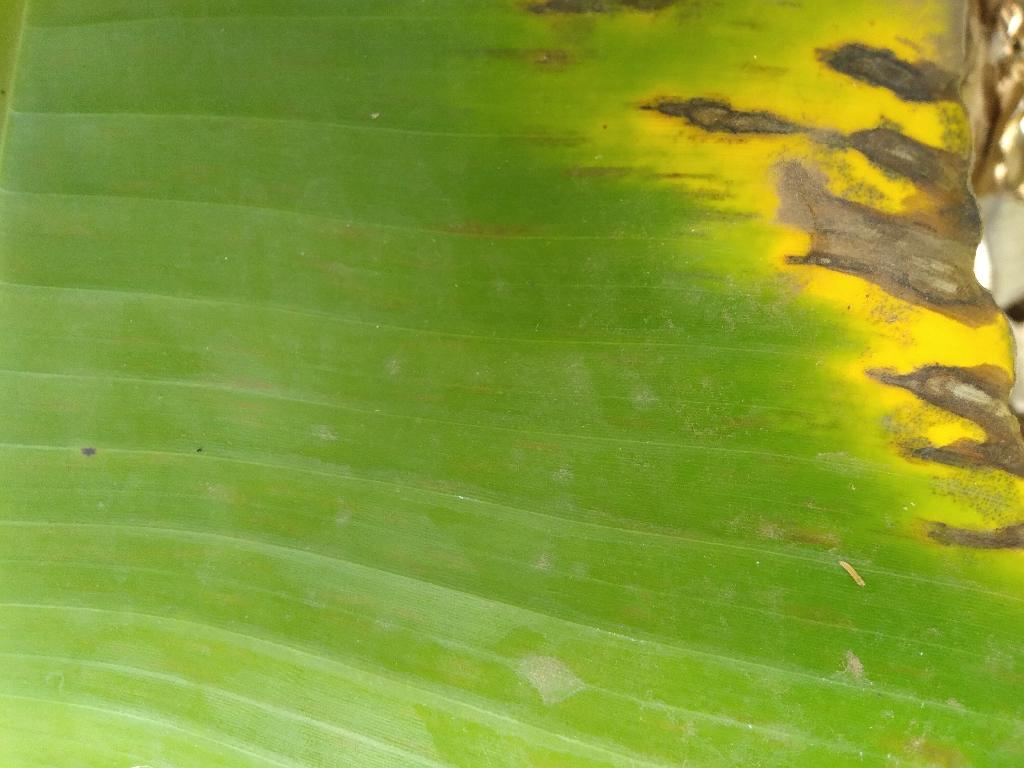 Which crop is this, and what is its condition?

banana, black sigatoka
